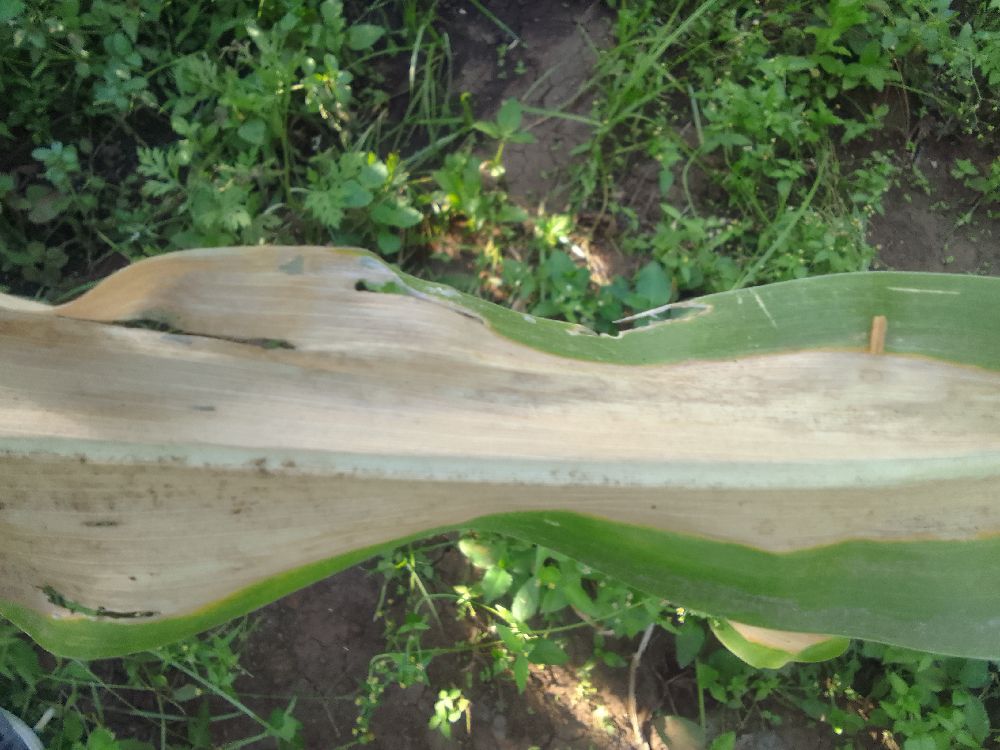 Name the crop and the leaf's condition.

maize, maize lethal necrosis
